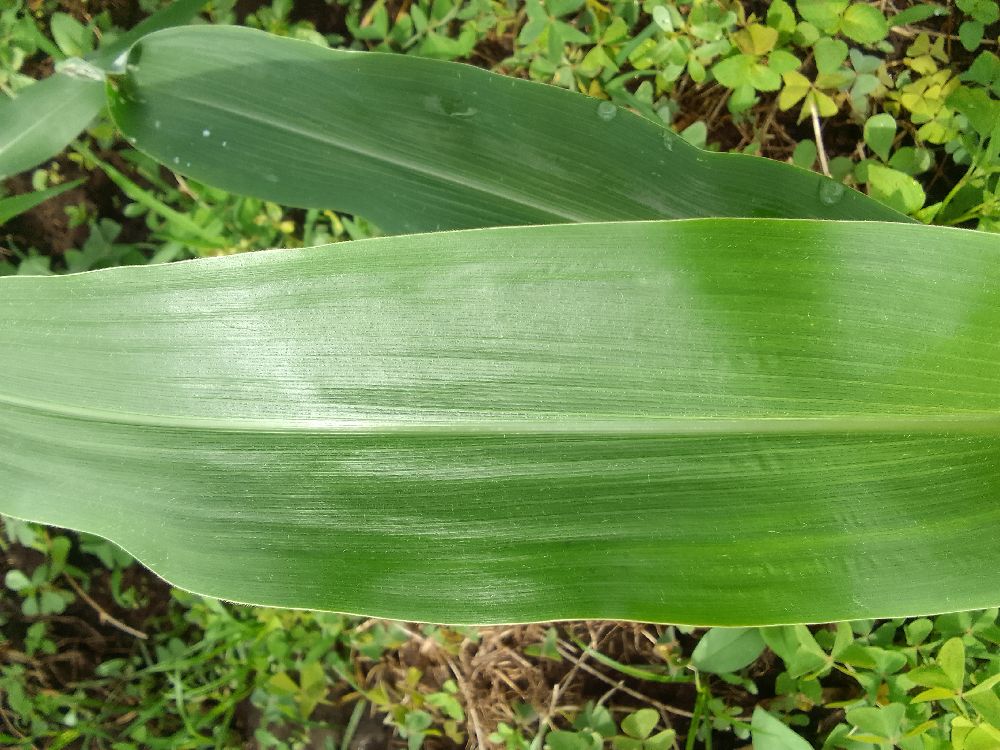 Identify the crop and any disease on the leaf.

maize, healthy
